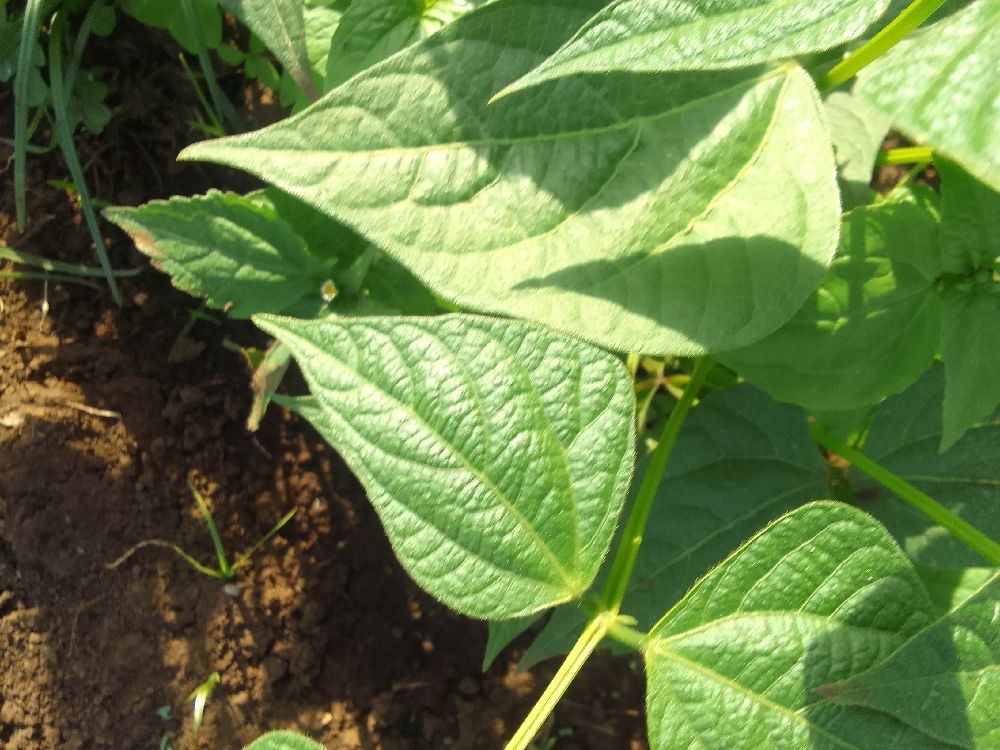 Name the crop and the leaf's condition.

common bean, healthy
